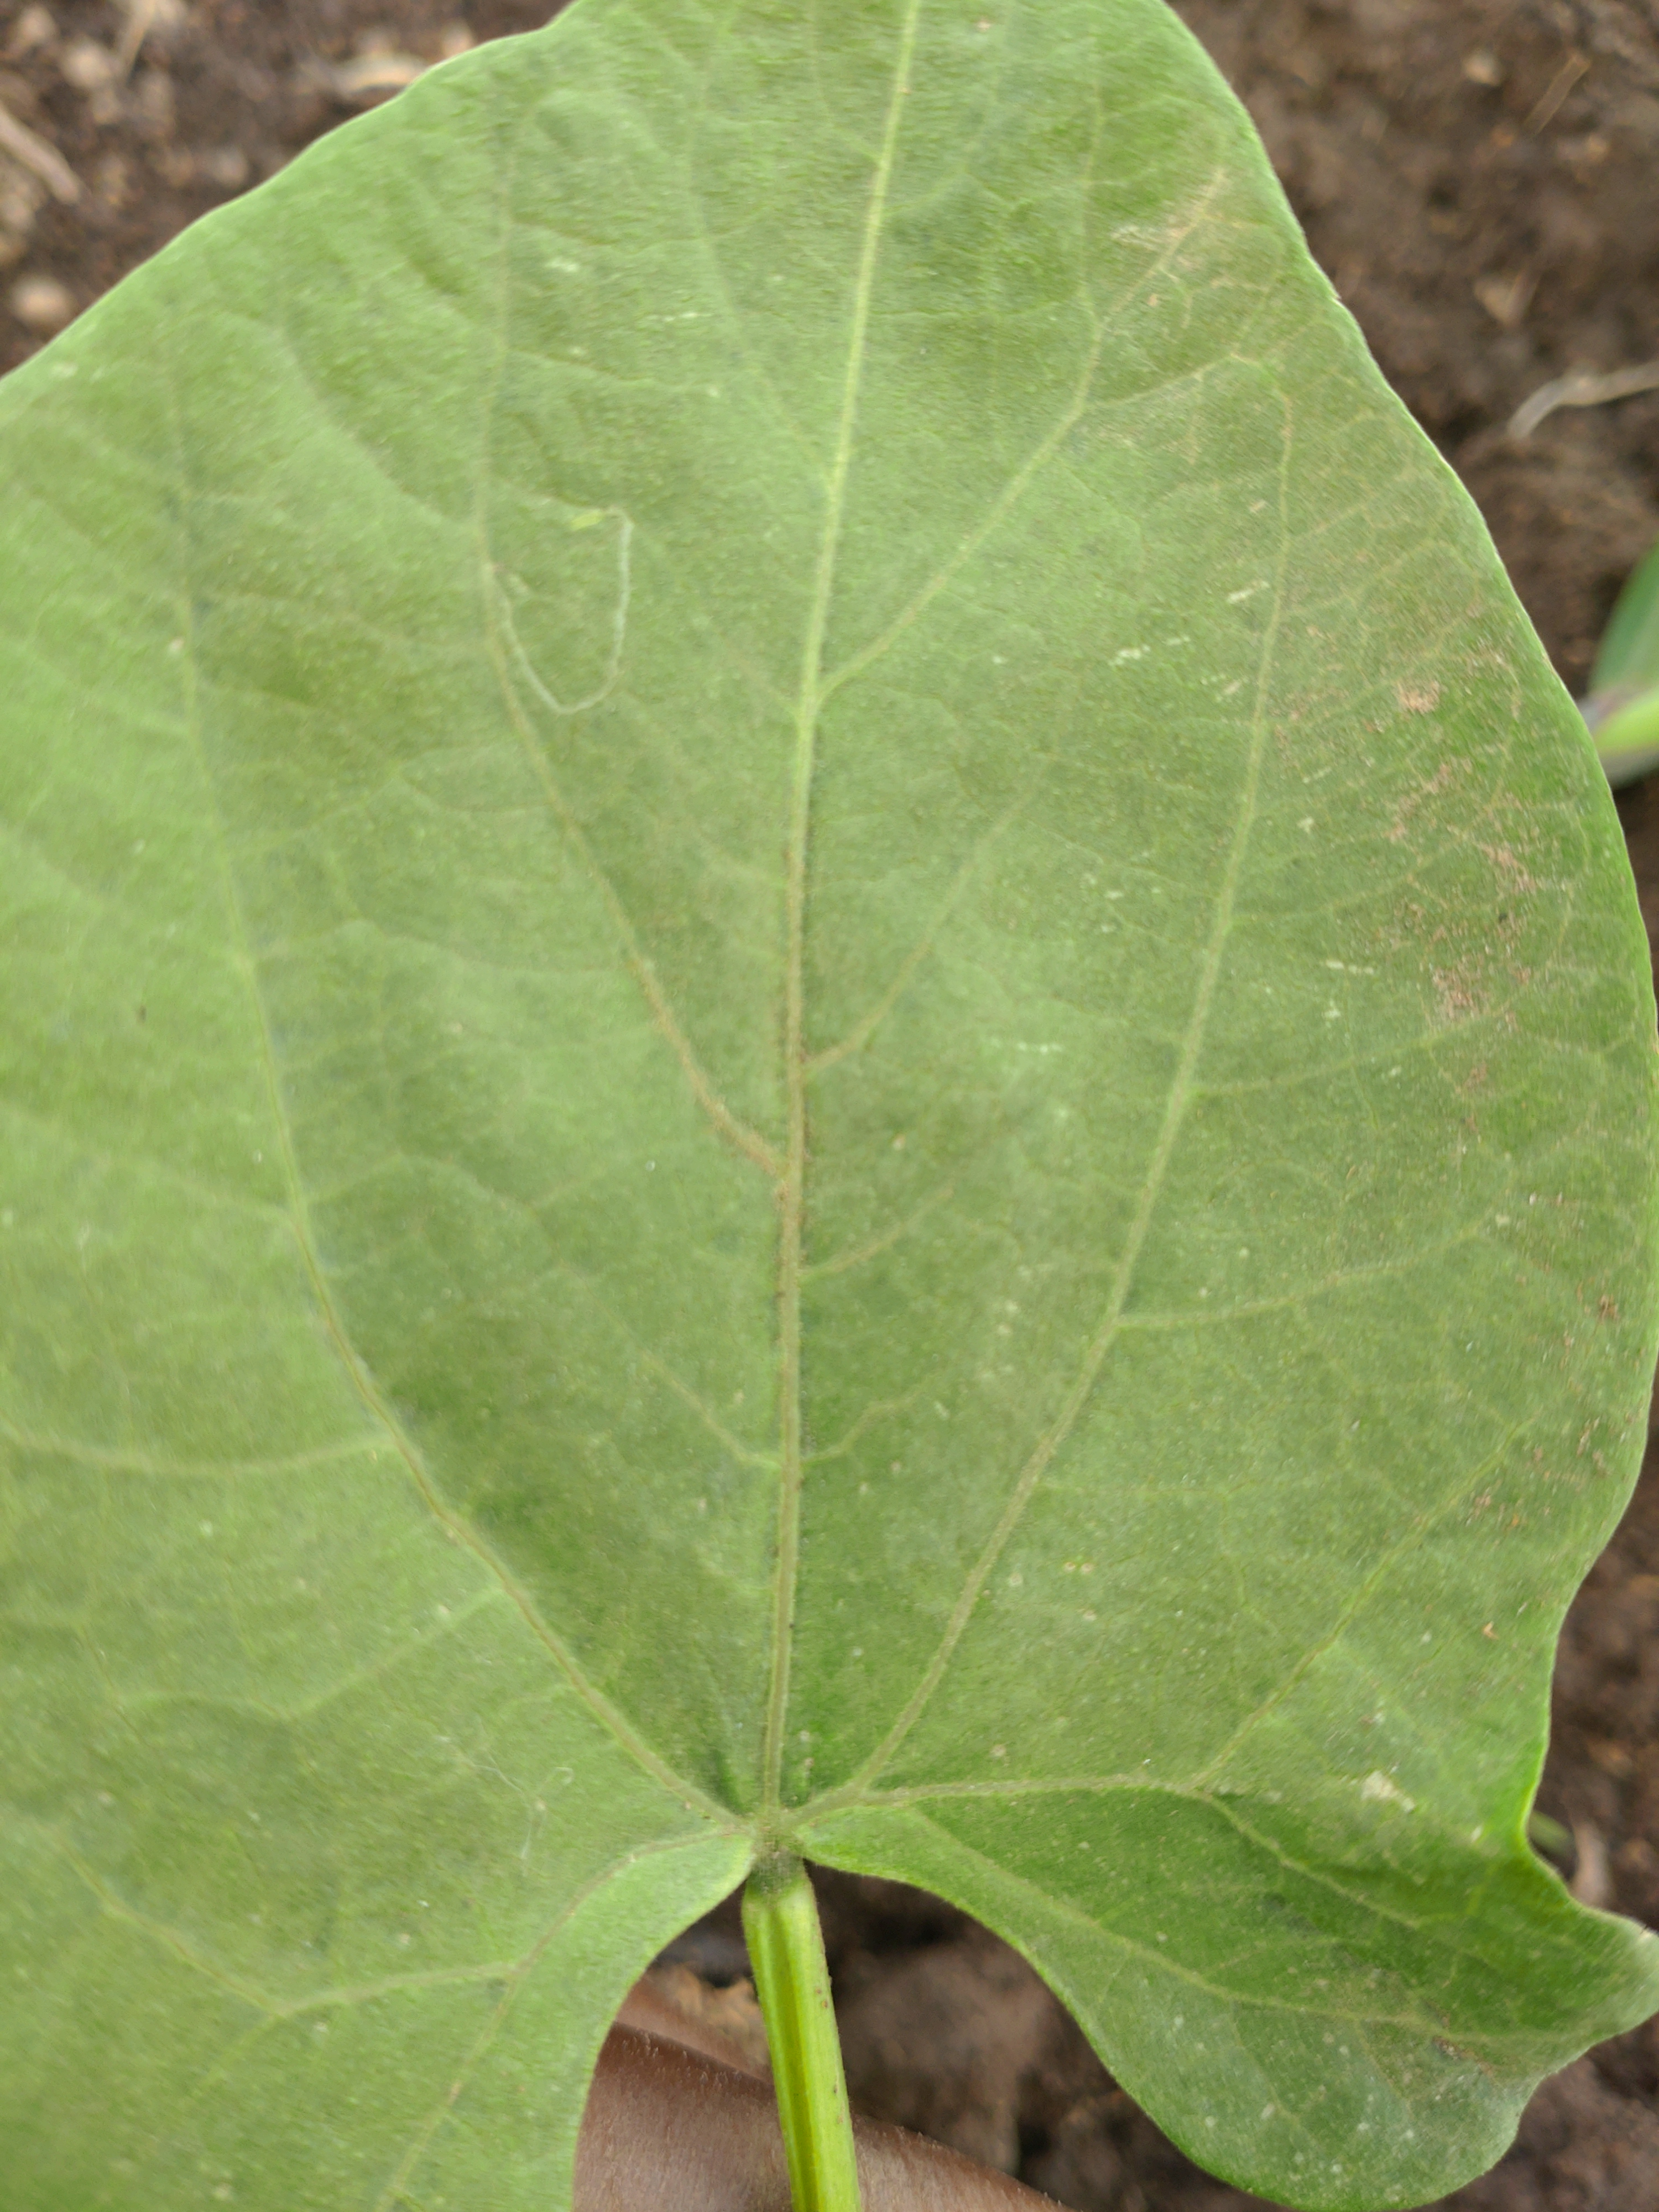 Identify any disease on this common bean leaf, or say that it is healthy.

healthy
